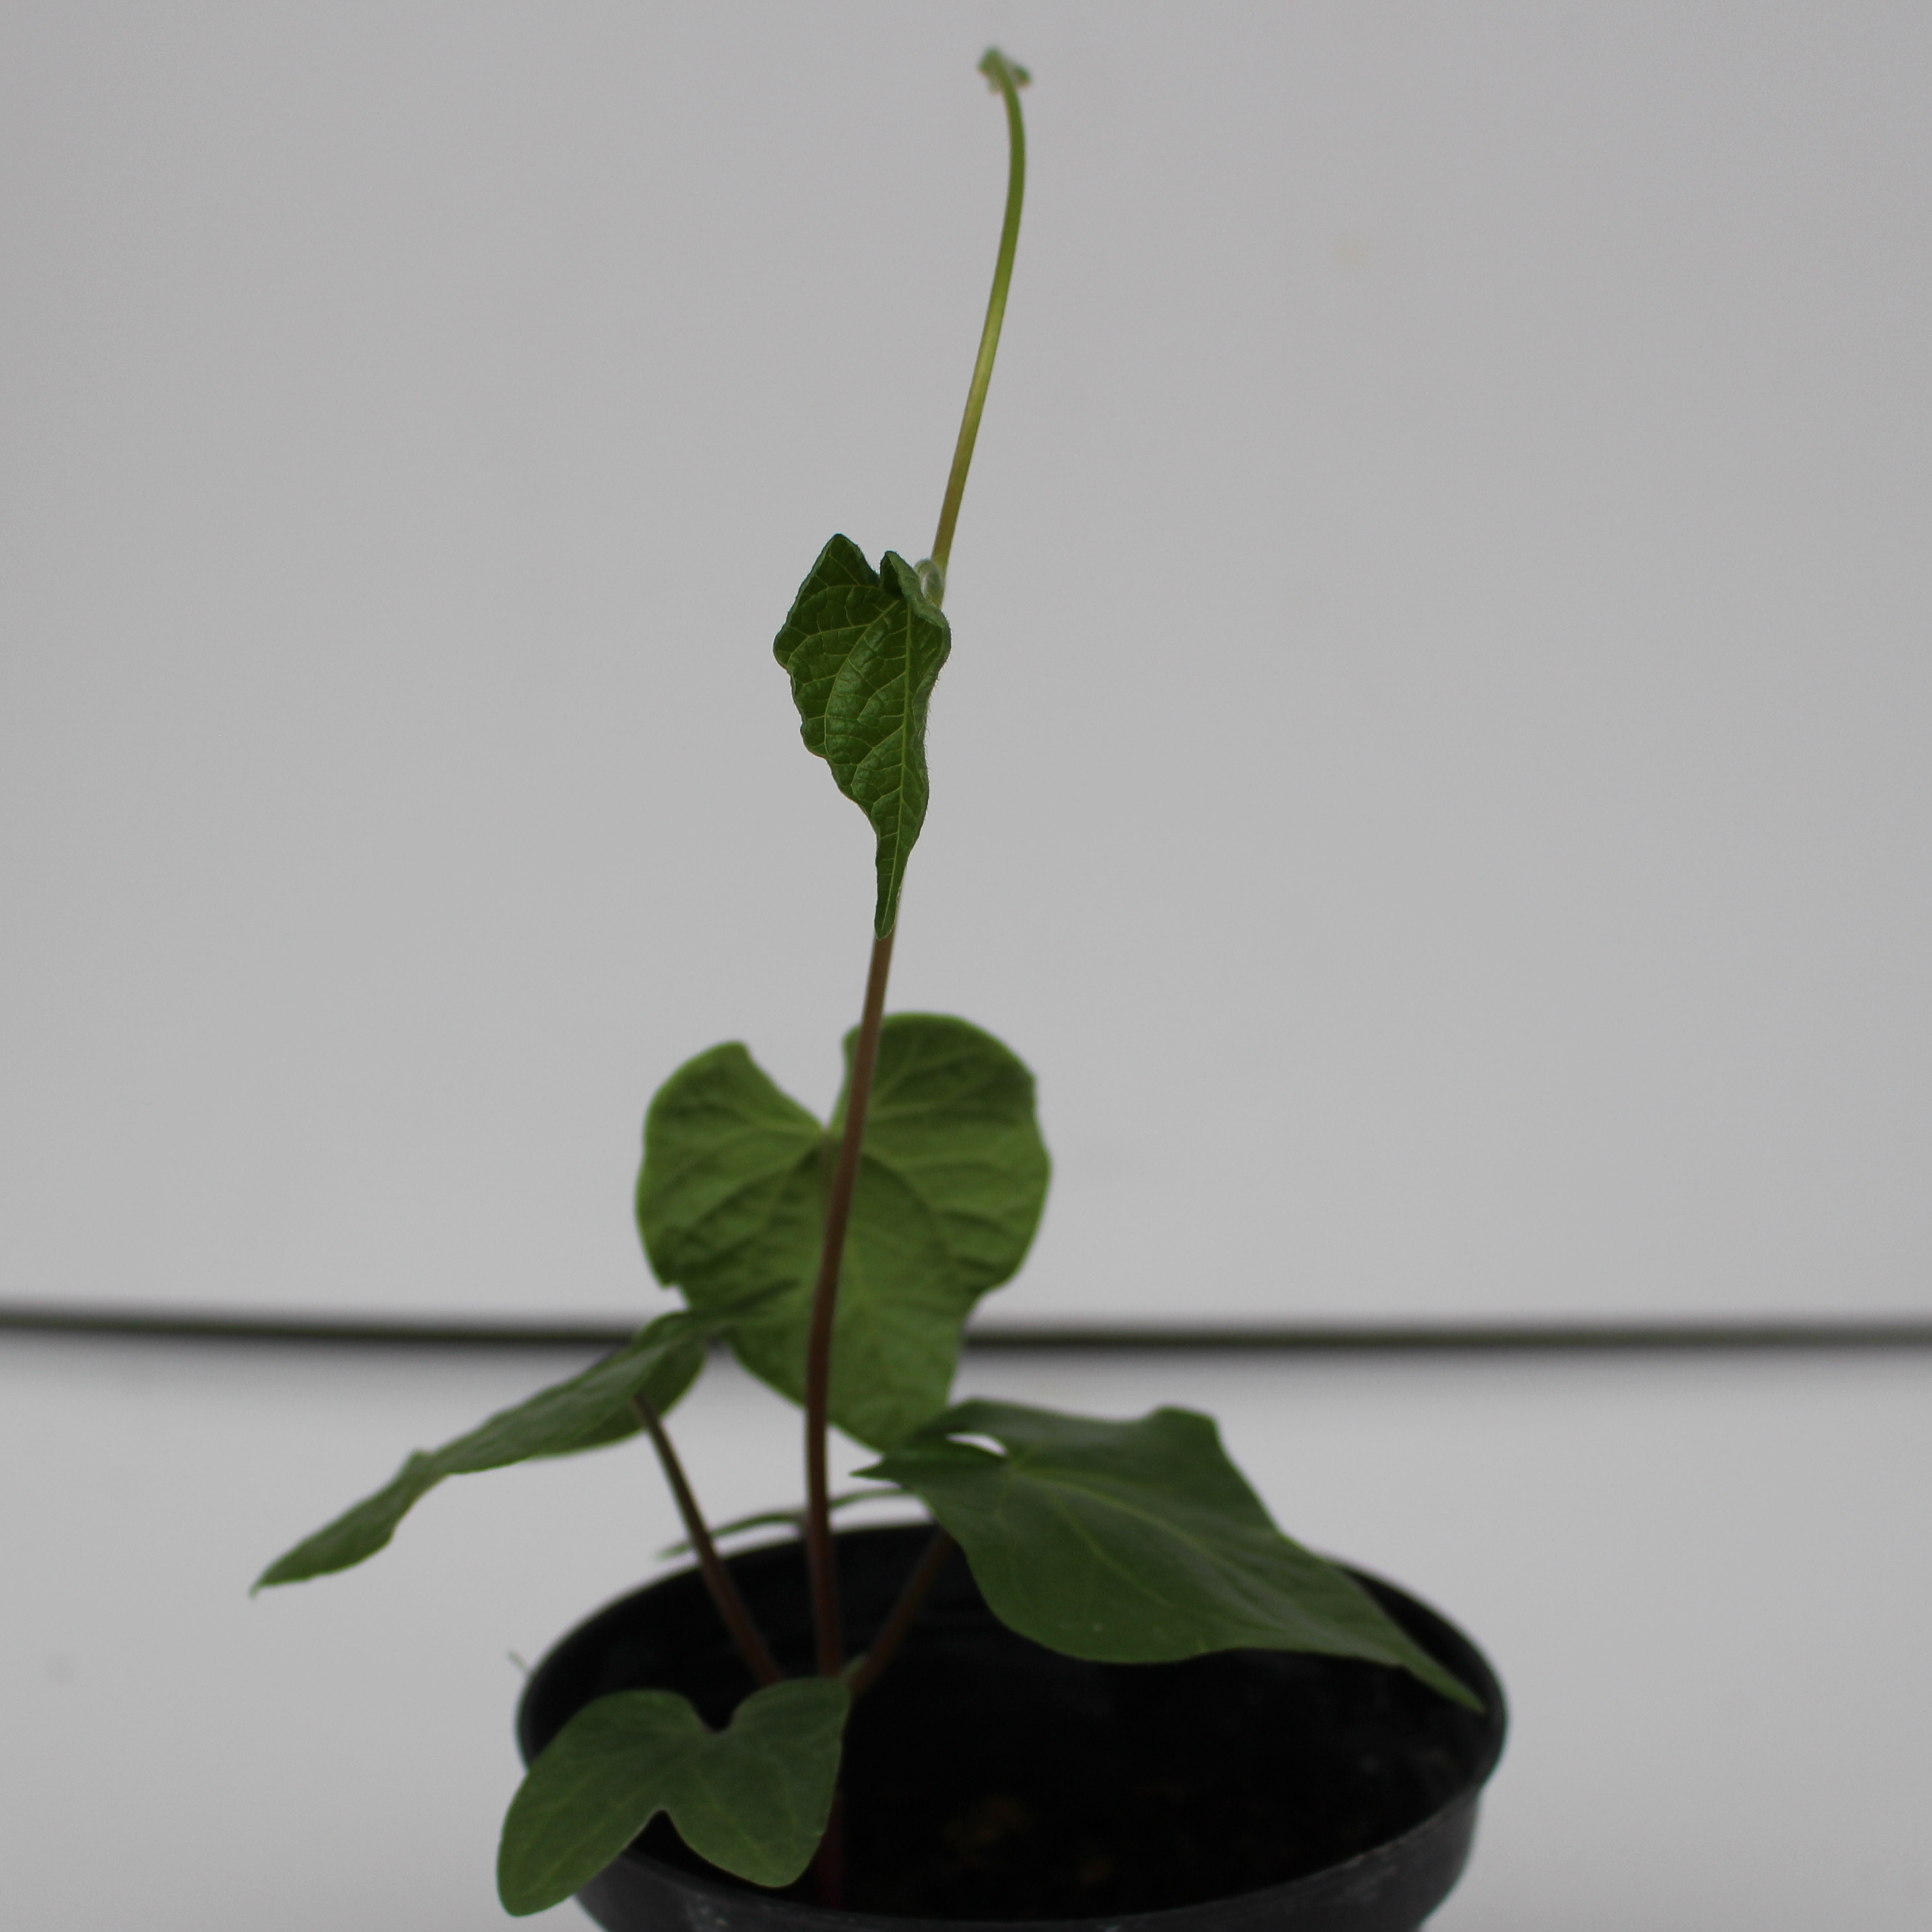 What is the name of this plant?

Convolvulus arvensis
